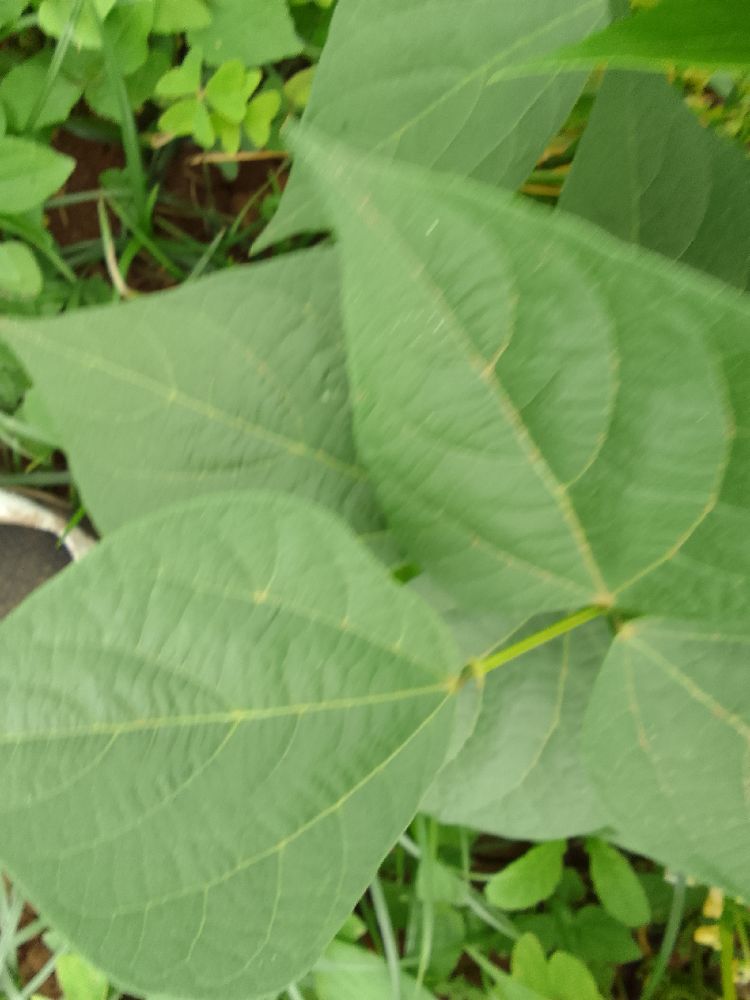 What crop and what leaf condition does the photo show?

common bean, healthy
